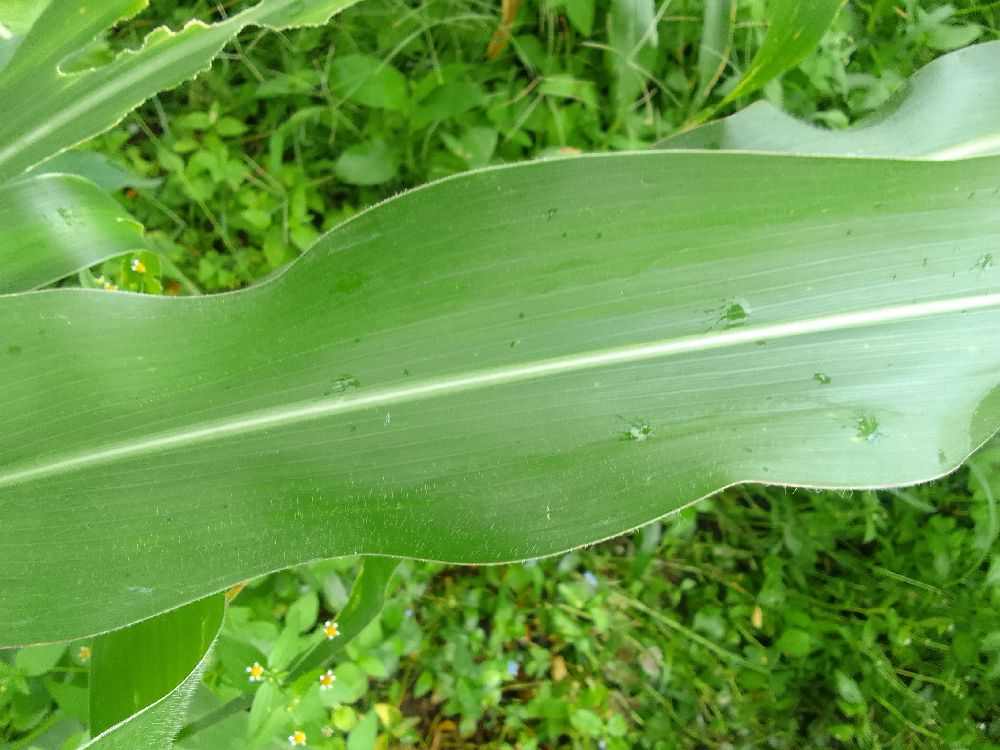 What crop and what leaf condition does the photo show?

maize, healthy
